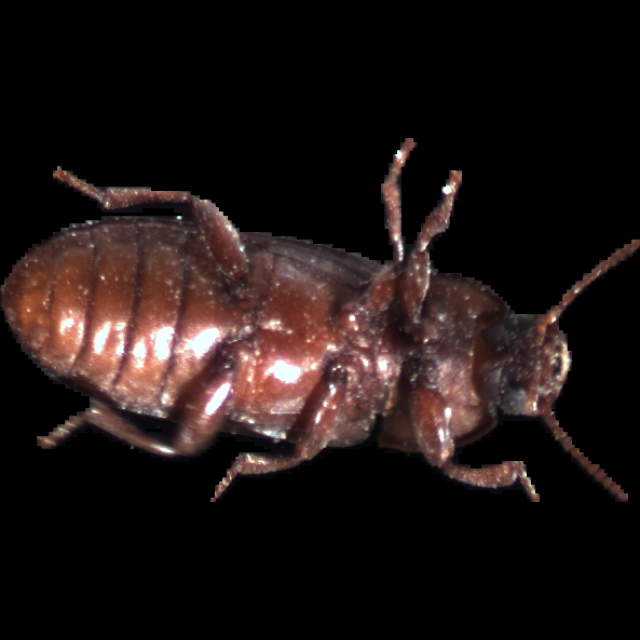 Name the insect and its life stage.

mealworm beetle
